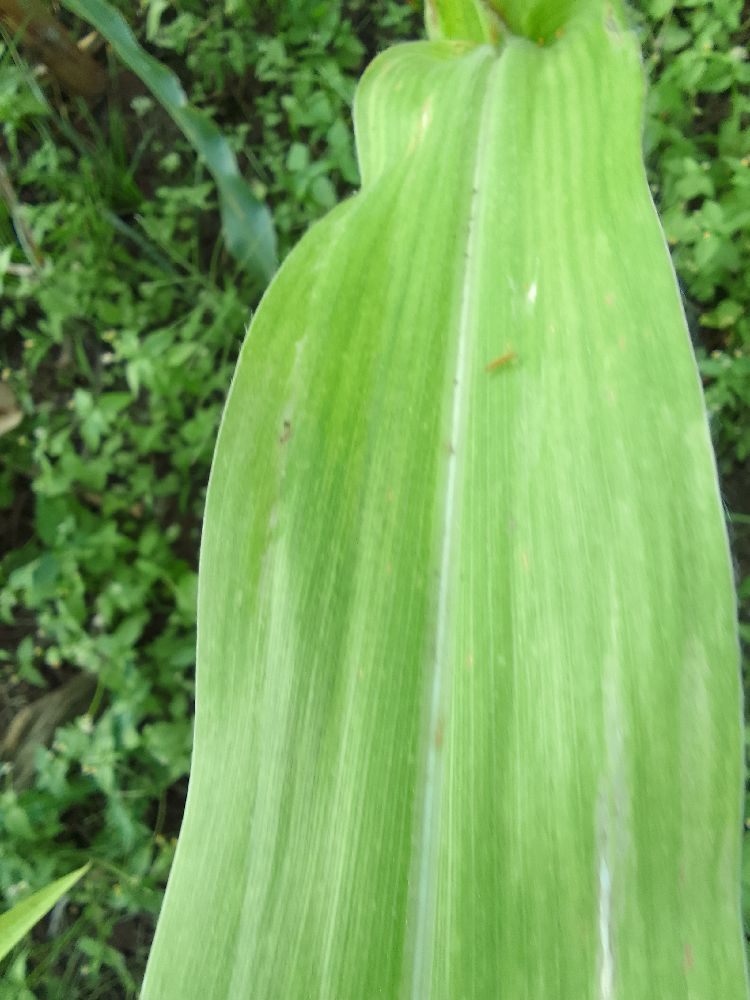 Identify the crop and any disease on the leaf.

maize, maize lethal necrosis
